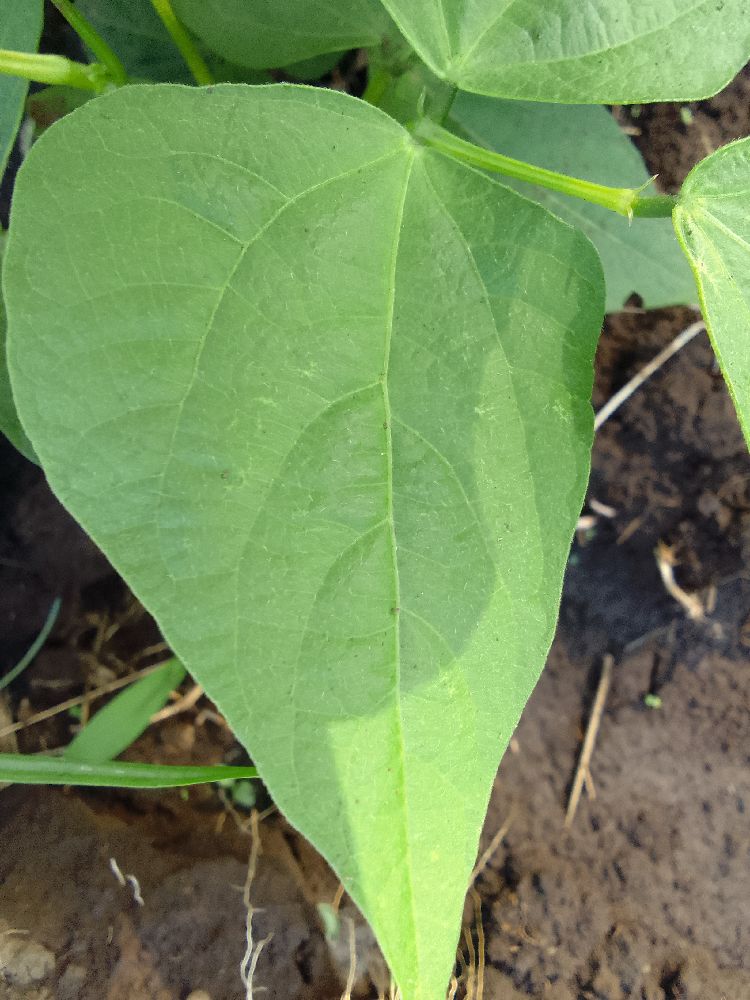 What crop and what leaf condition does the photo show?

common bean, healthy
